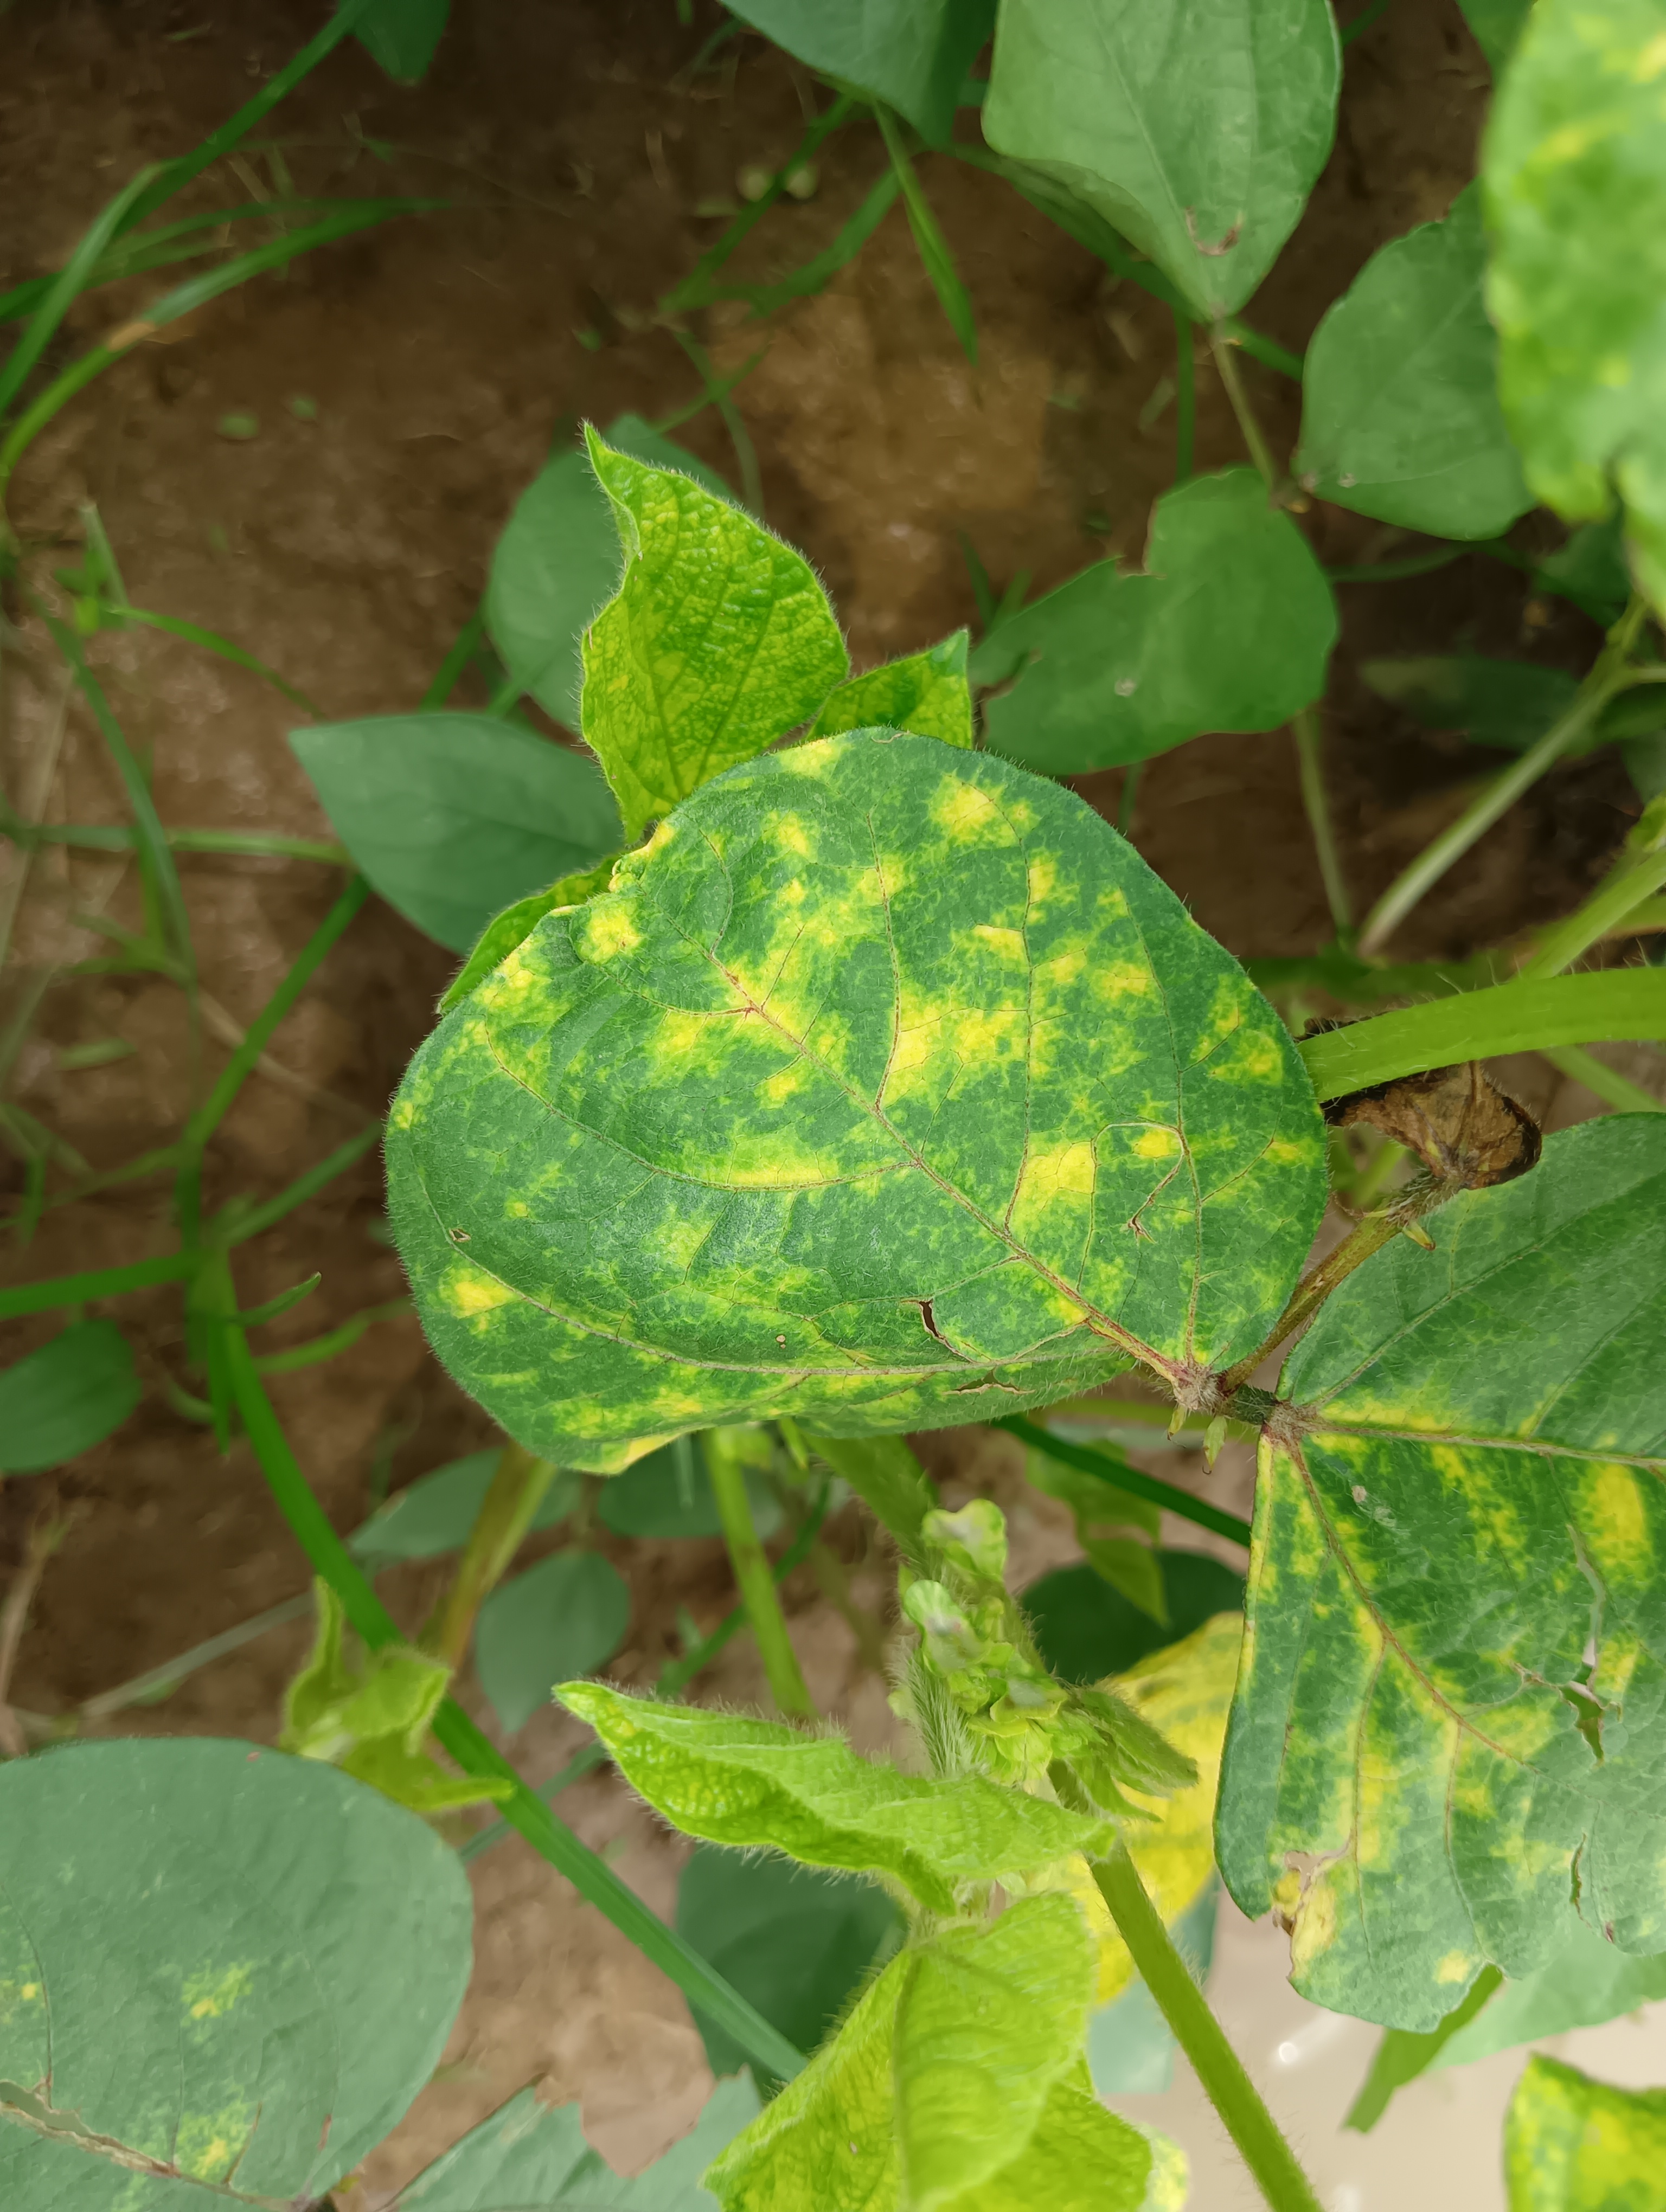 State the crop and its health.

mungbean, yellow mosaic
